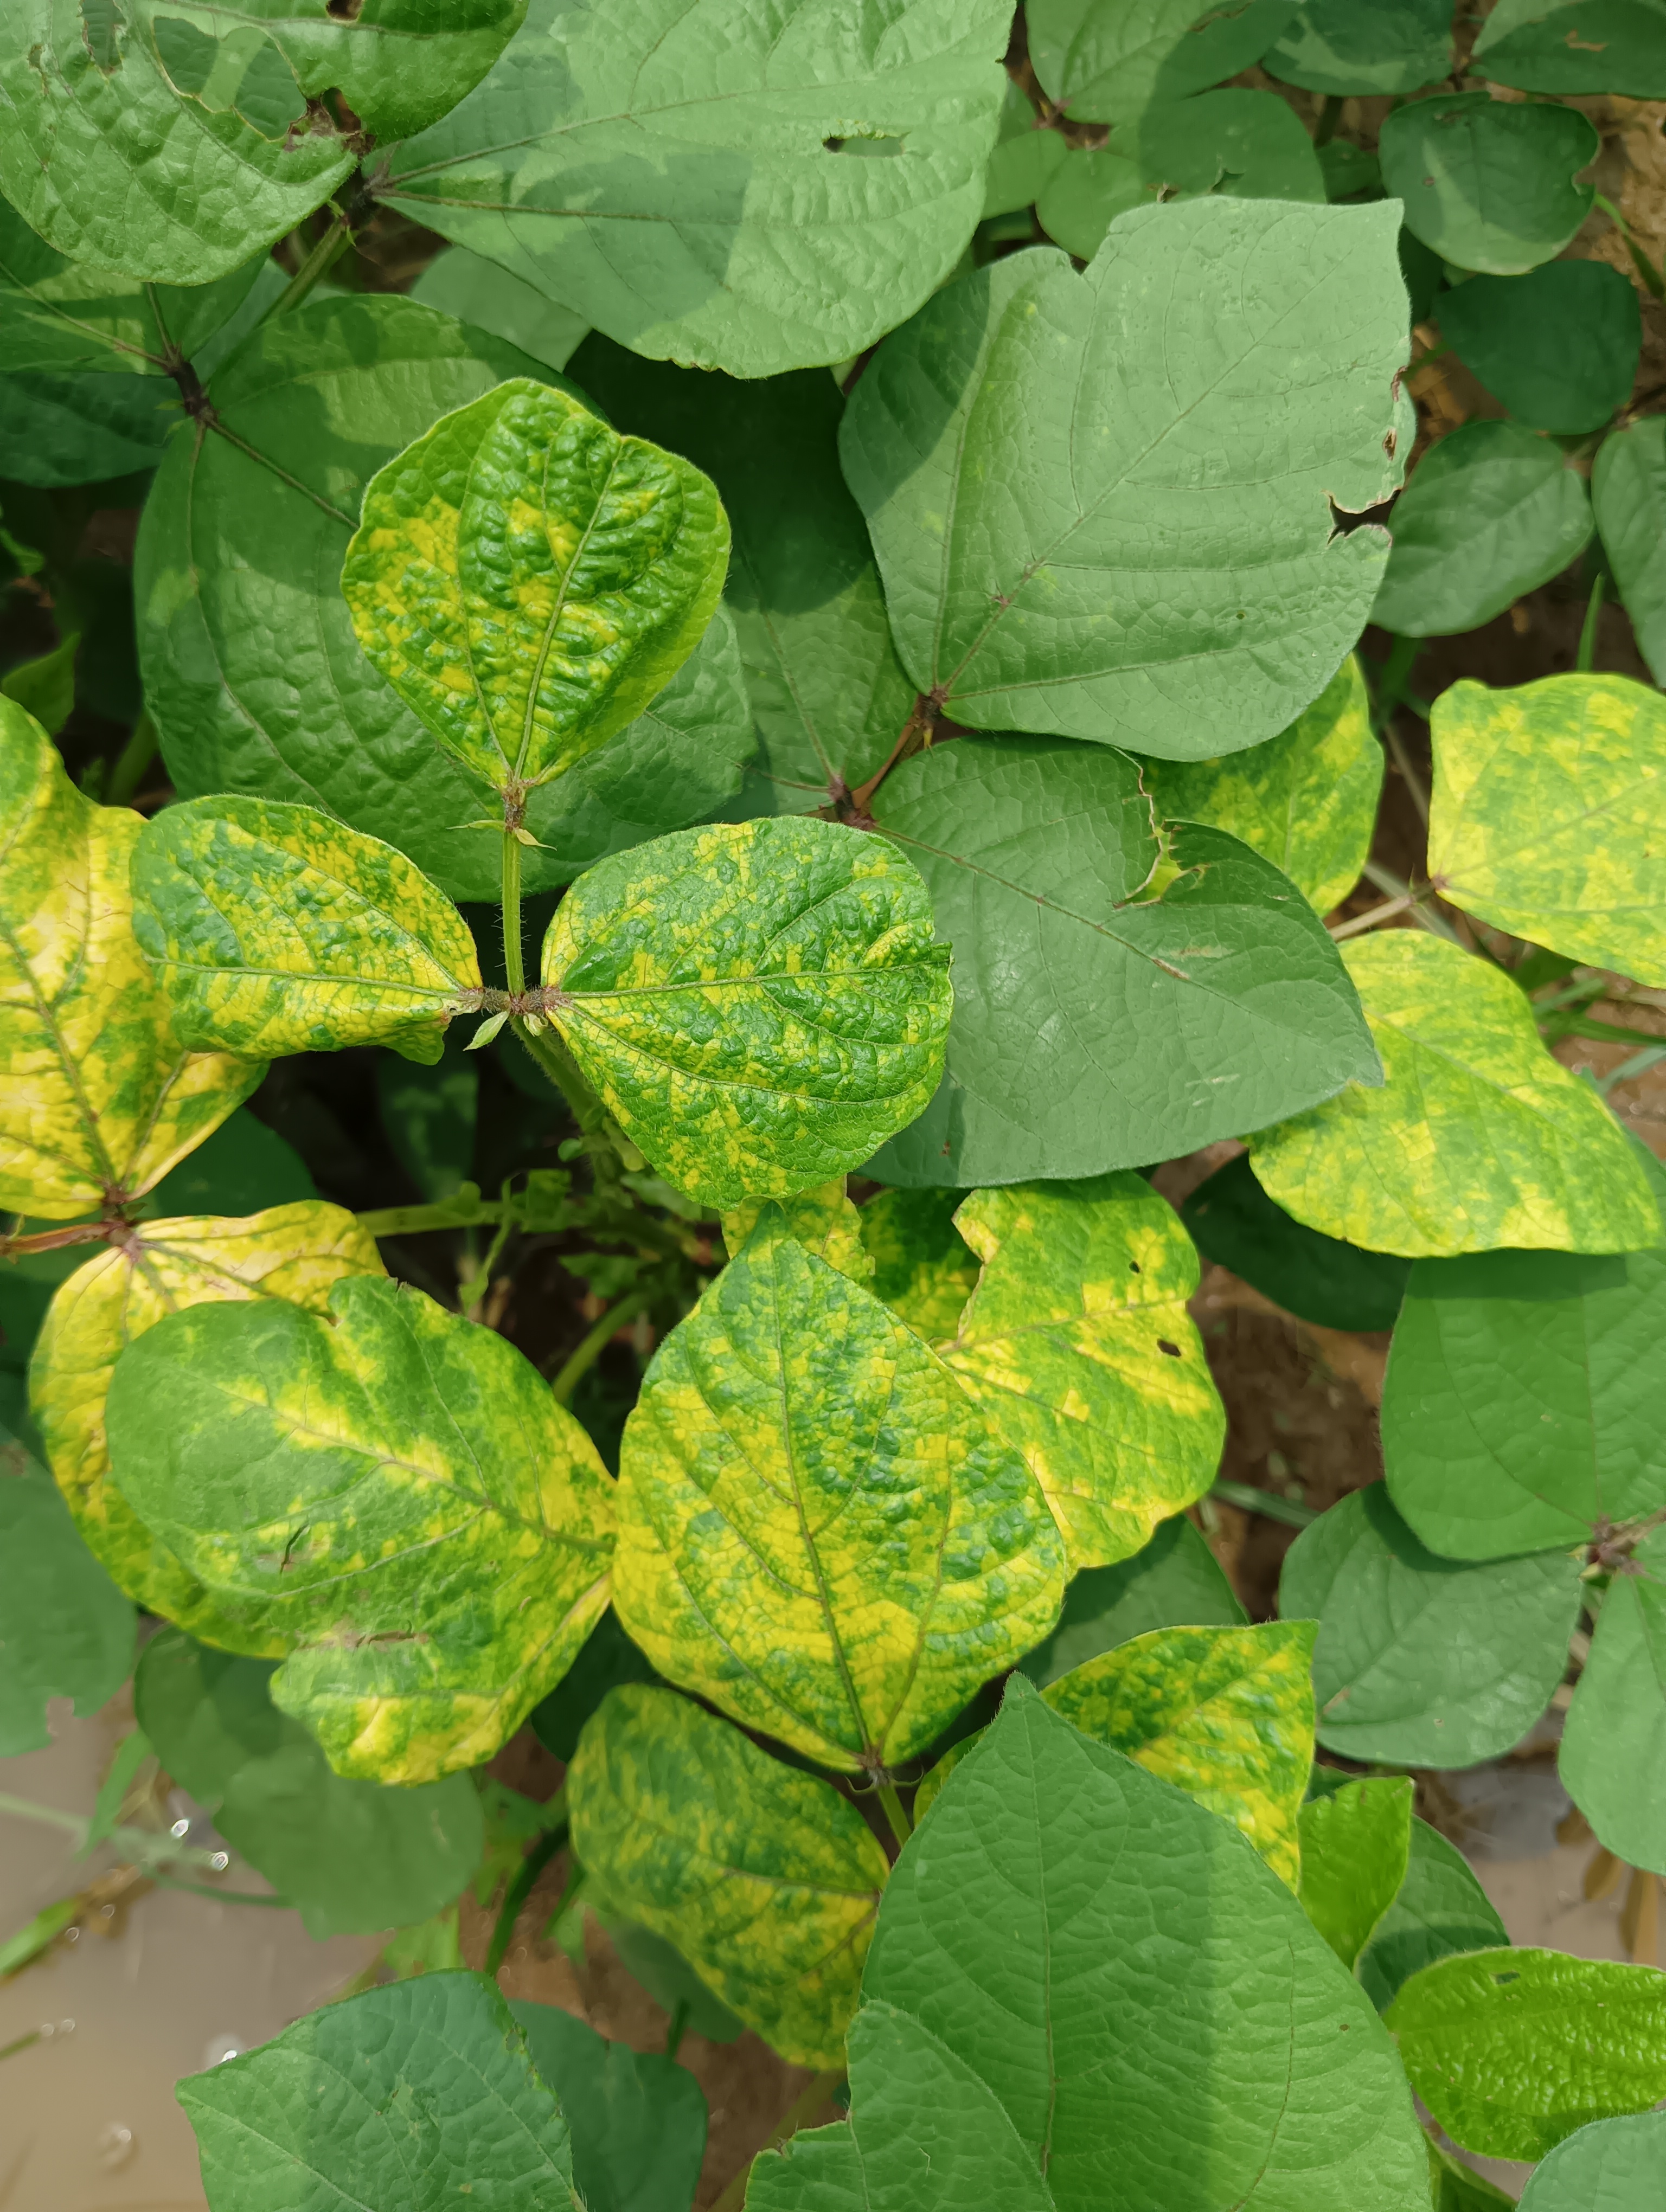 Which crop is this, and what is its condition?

mungbean, yellow mosaic
